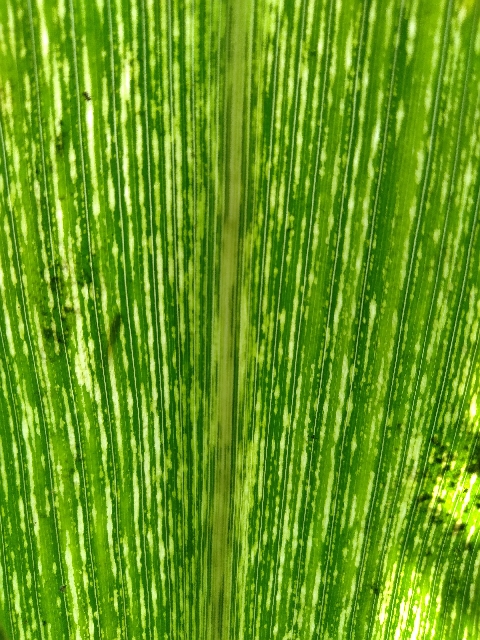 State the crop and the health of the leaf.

maize, maize streak virus
